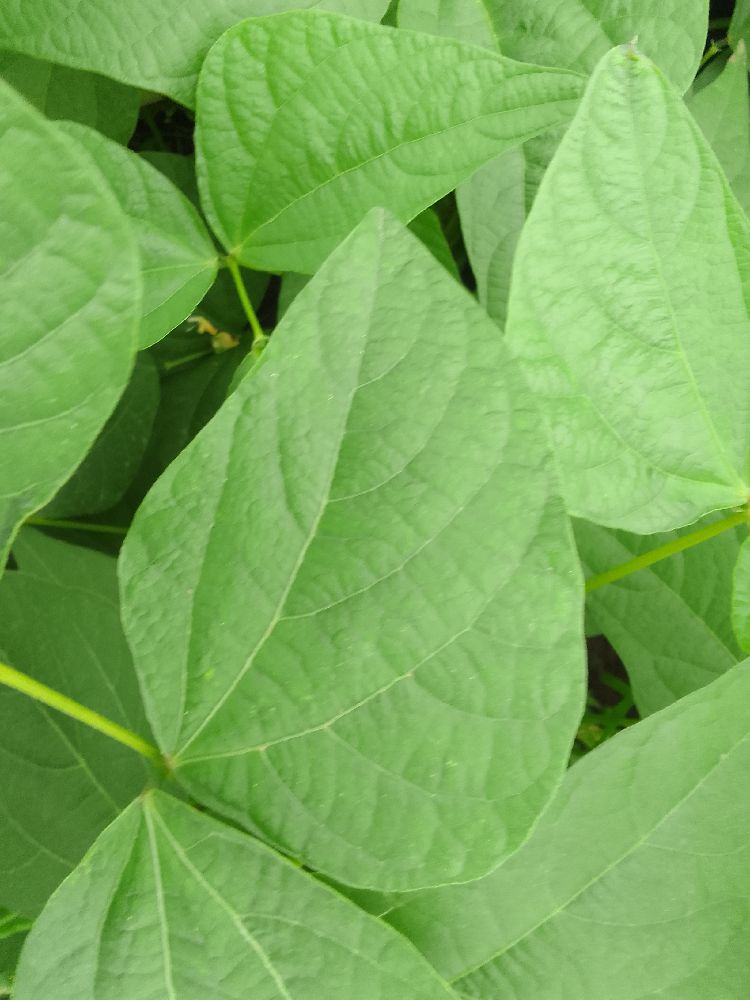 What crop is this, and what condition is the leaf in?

common bean, healthy
